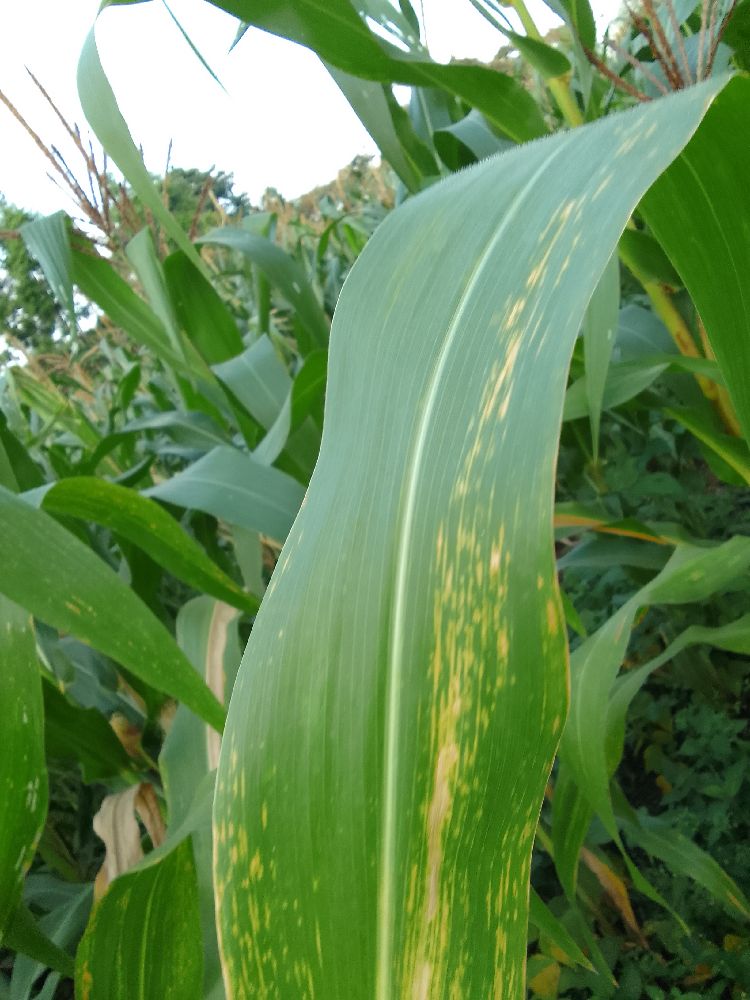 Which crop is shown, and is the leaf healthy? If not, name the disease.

maize, maize lethal necrosis
